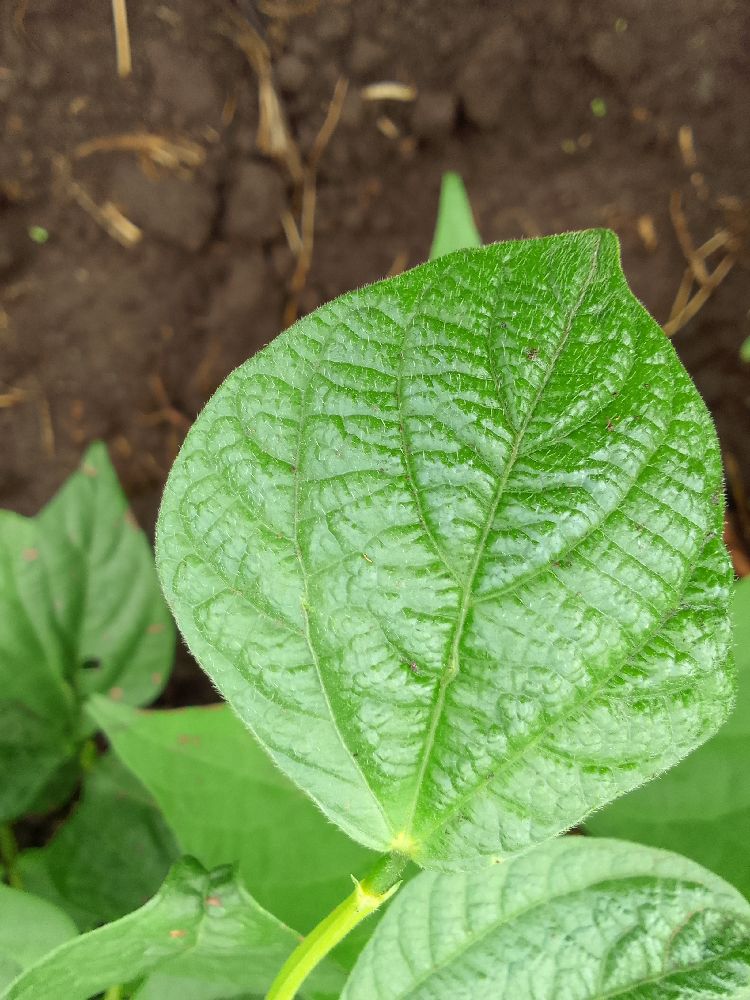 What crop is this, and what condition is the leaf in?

common bean, healthy
